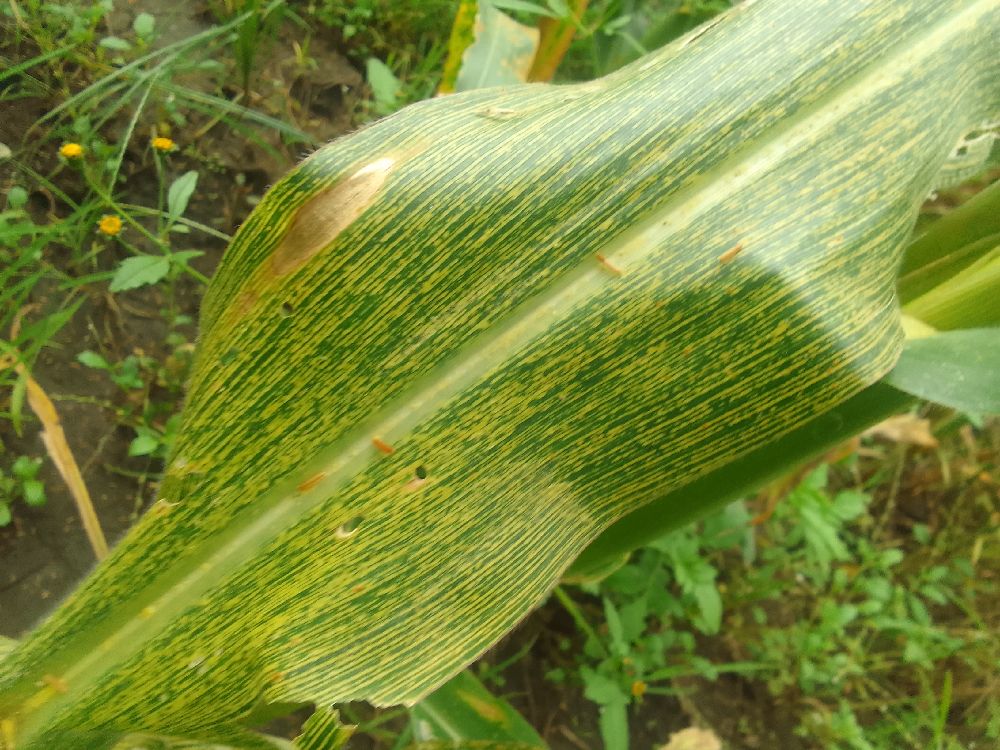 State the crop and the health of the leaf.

maize, maize streak virus
